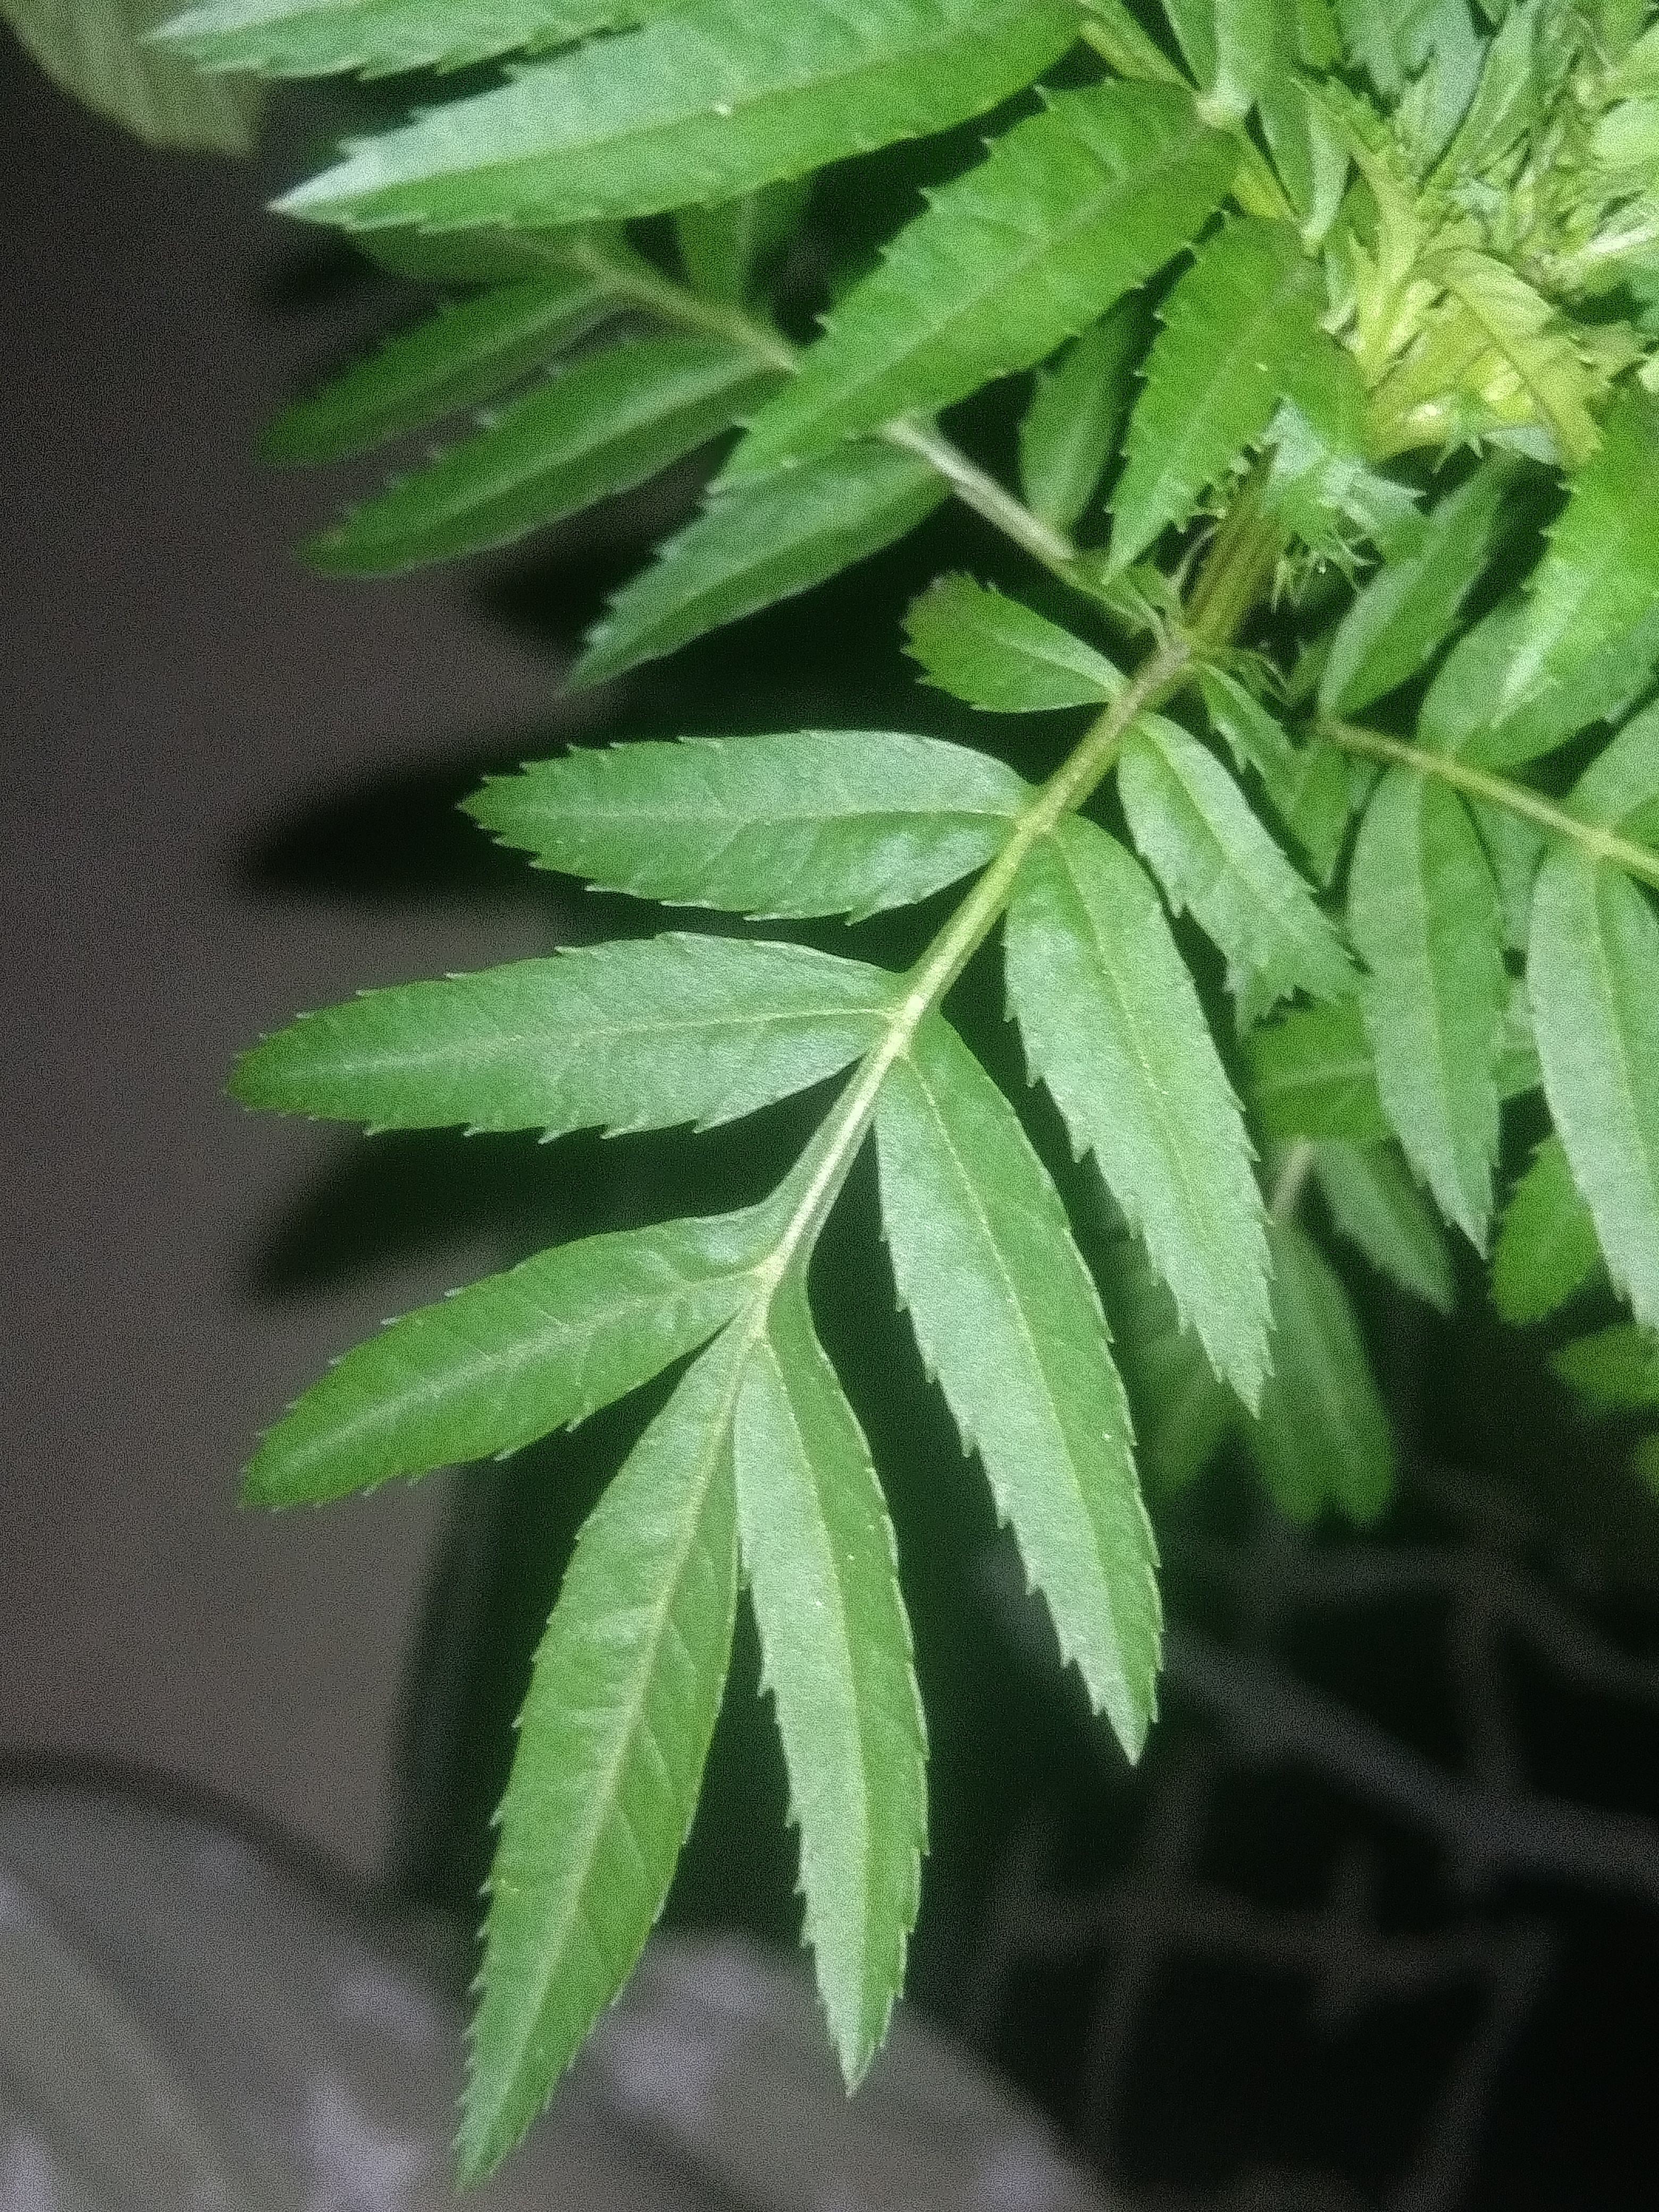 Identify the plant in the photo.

marigold
